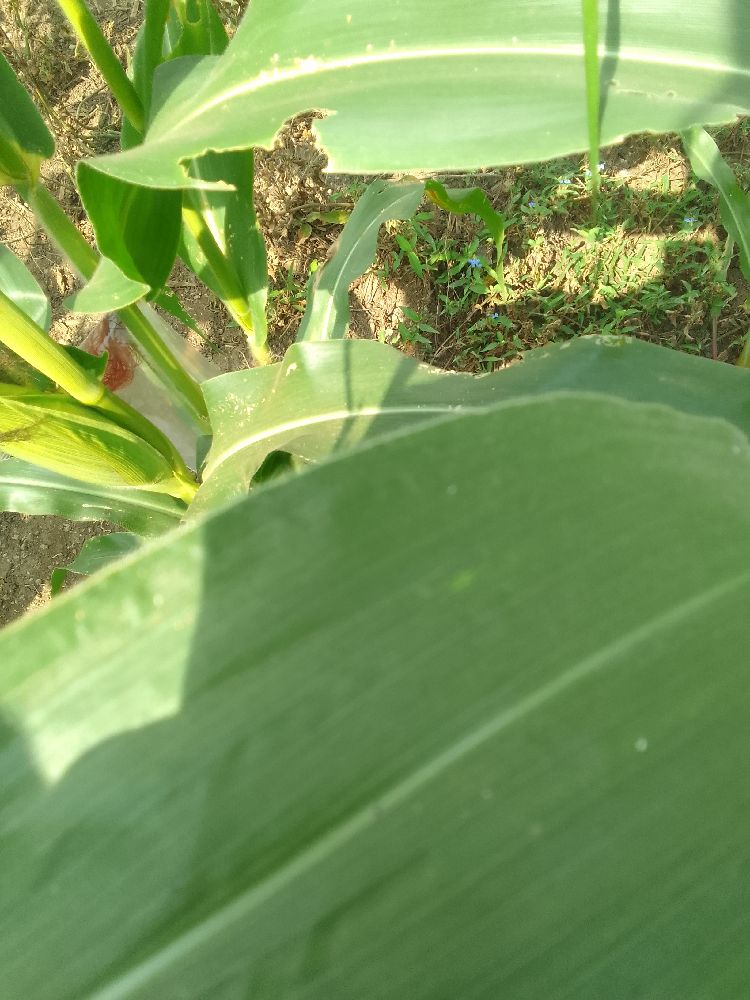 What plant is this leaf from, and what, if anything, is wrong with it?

maize, healthy
